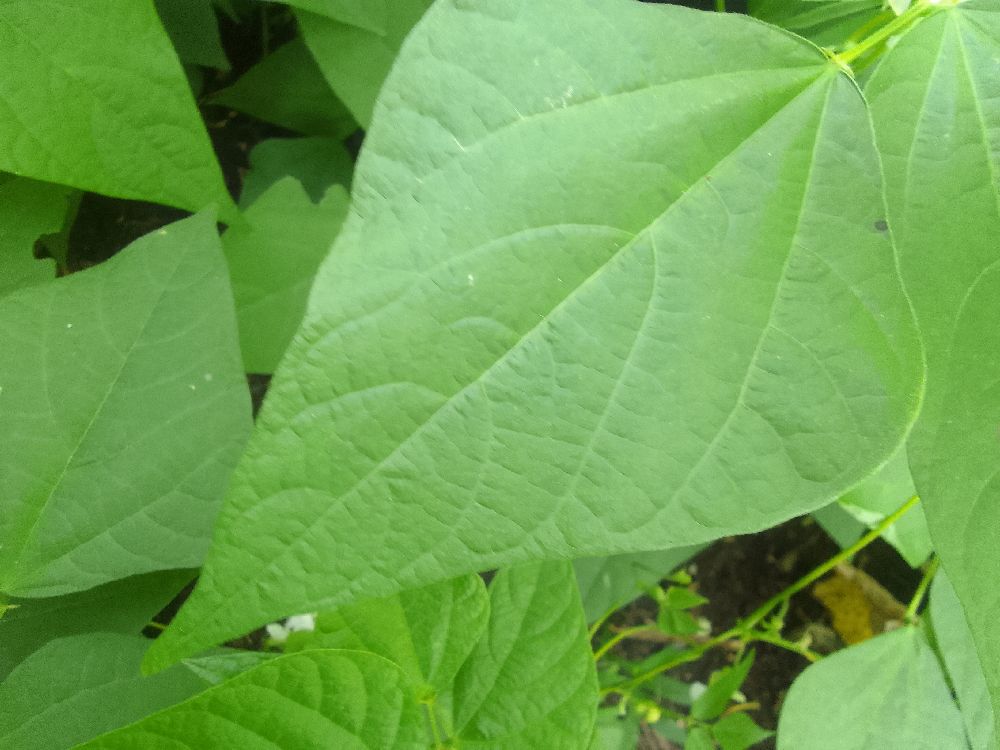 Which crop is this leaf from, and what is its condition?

common bean, healthy
